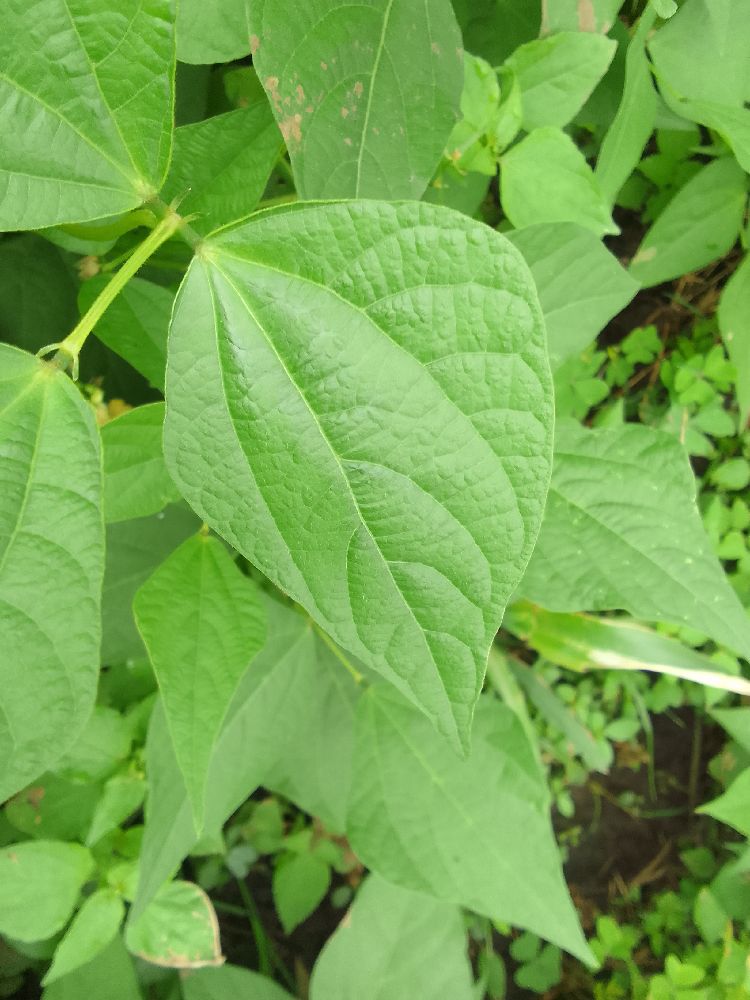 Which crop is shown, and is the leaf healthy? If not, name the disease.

common bean, healthy
